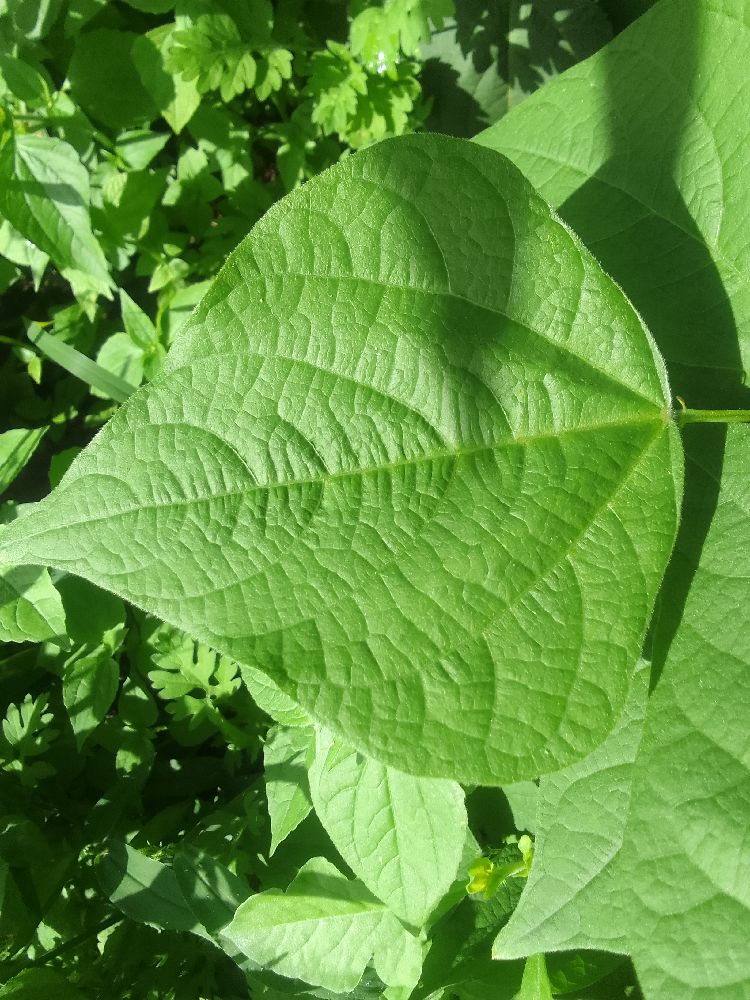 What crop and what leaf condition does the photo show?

common bean, healthy
